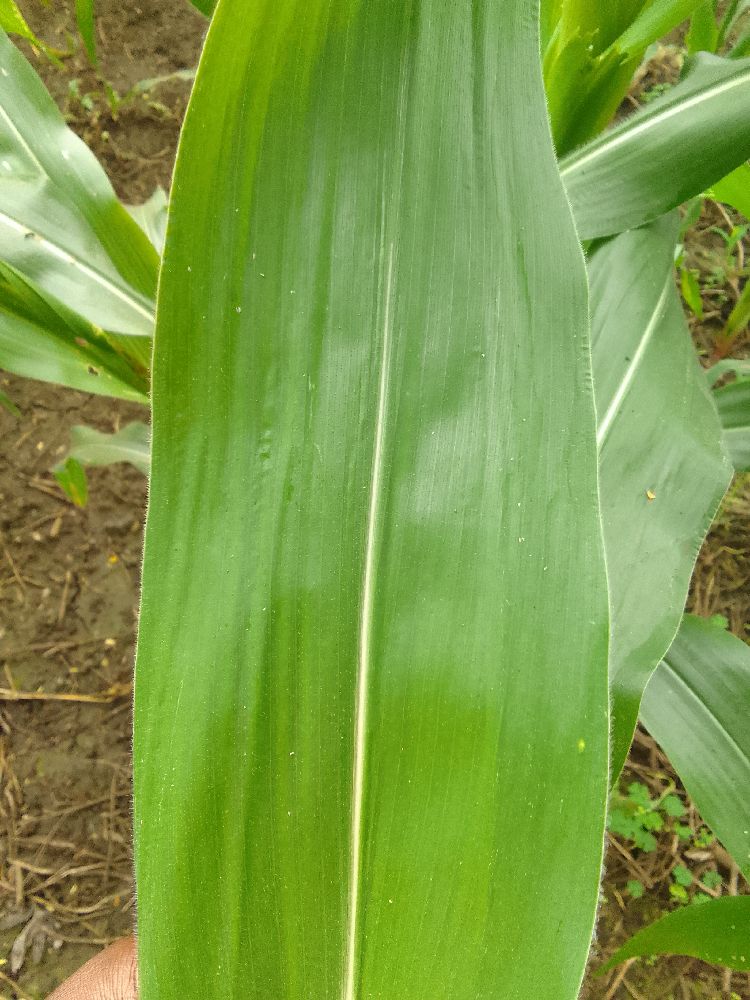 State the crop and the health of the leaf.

maize, healthy
